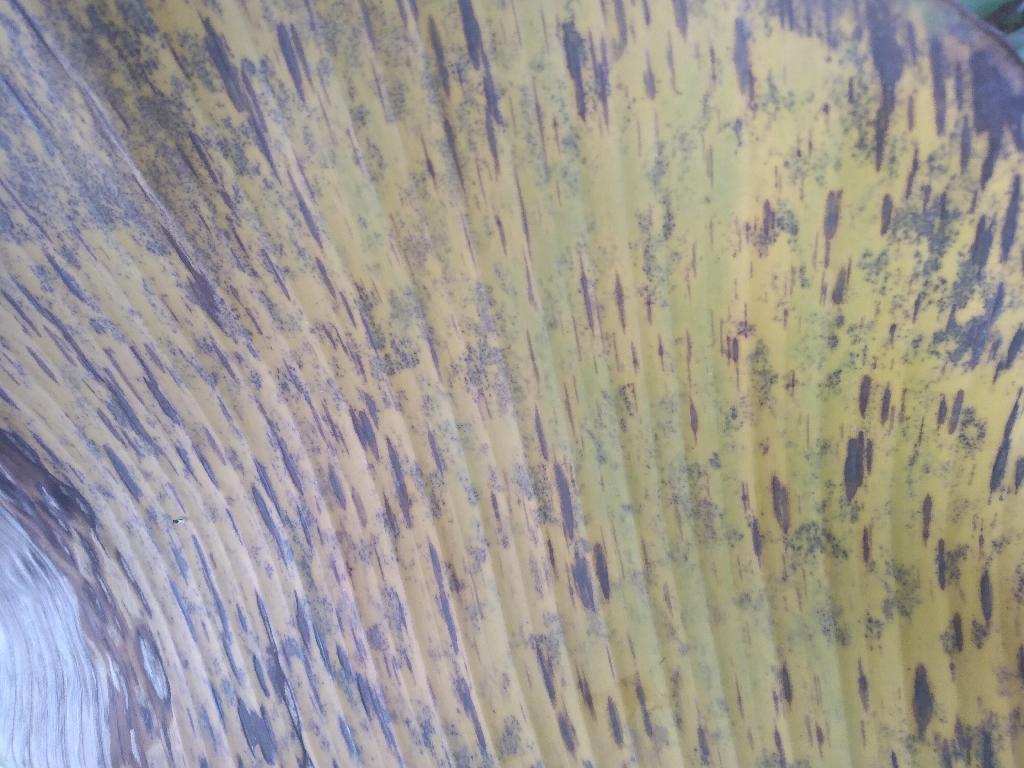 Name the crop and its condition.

banana, black sigatoka
